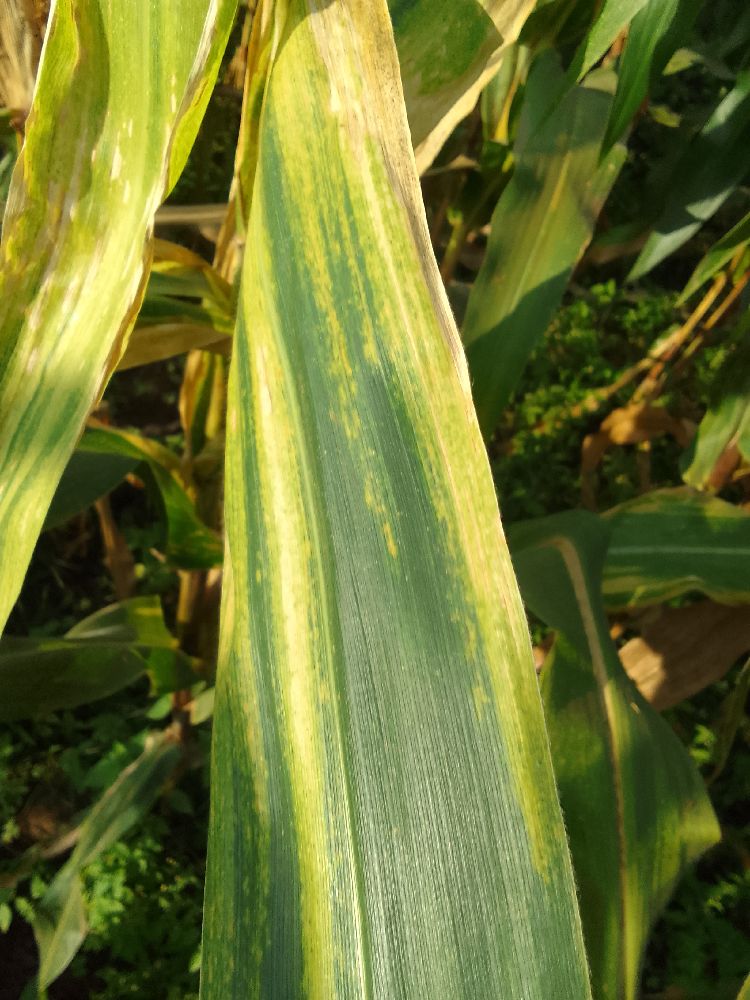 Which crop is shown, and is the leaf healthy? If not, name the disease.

maize, maize lethal necrosis
